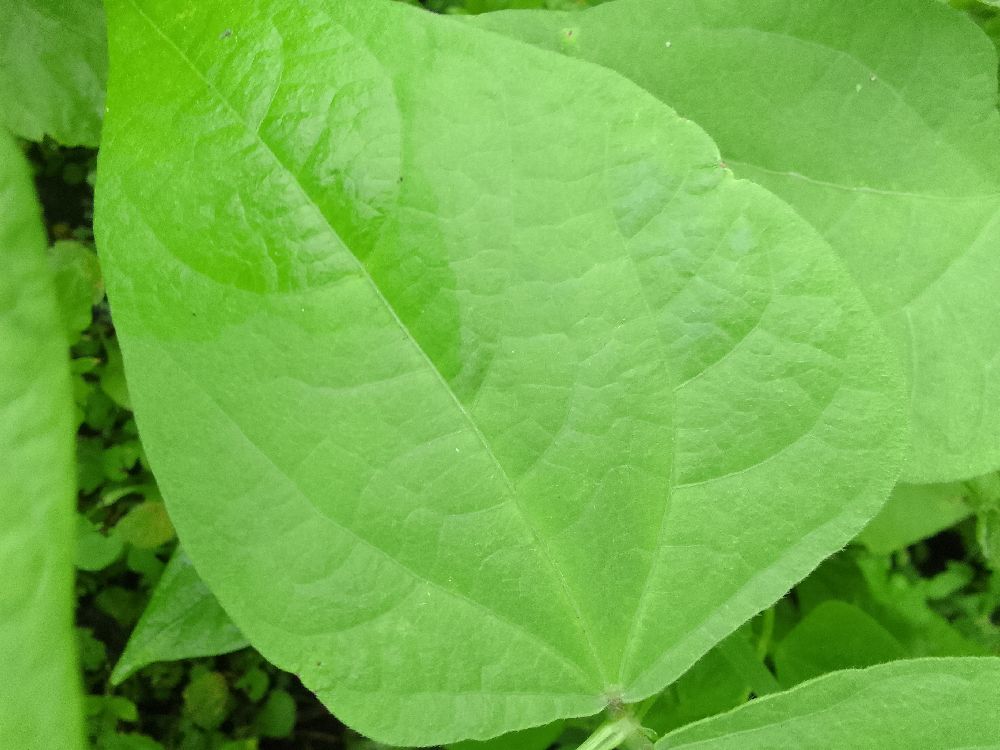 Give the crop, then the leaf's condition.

common bean, healthy
